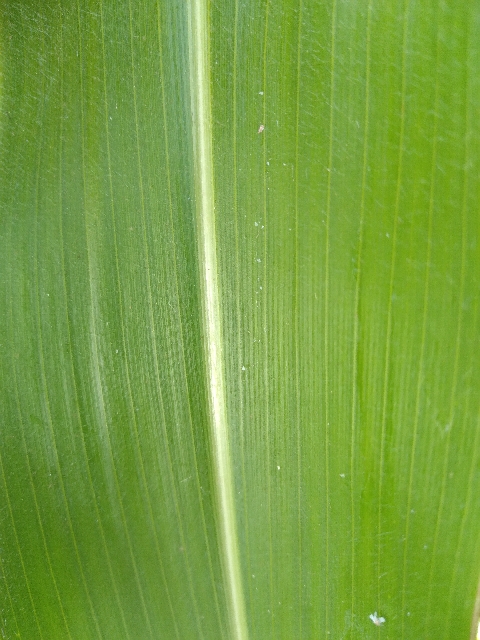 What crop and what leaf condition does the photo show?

maize, healthy
